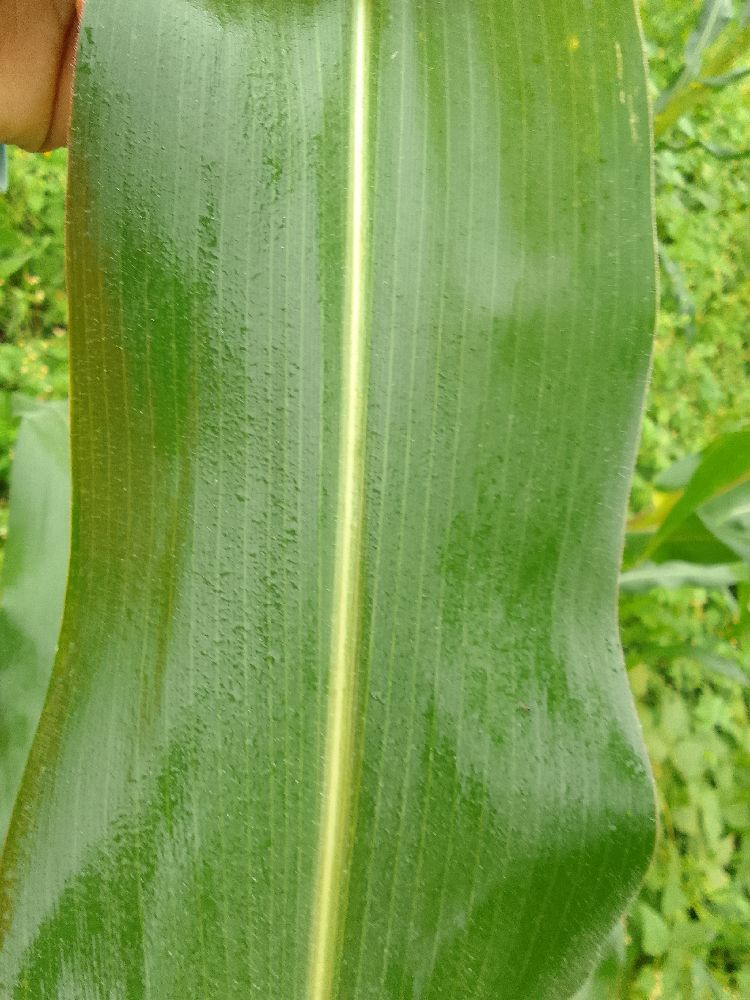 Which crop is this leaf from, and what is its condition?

maize, healthy
